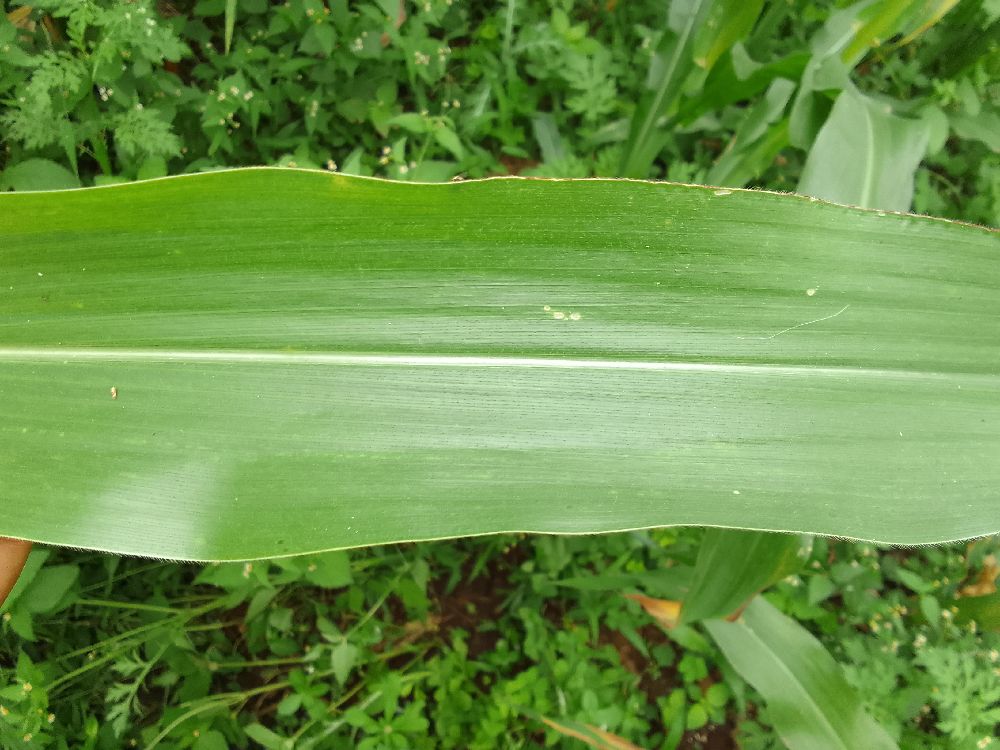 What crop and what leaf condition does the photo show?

maize, healthy
